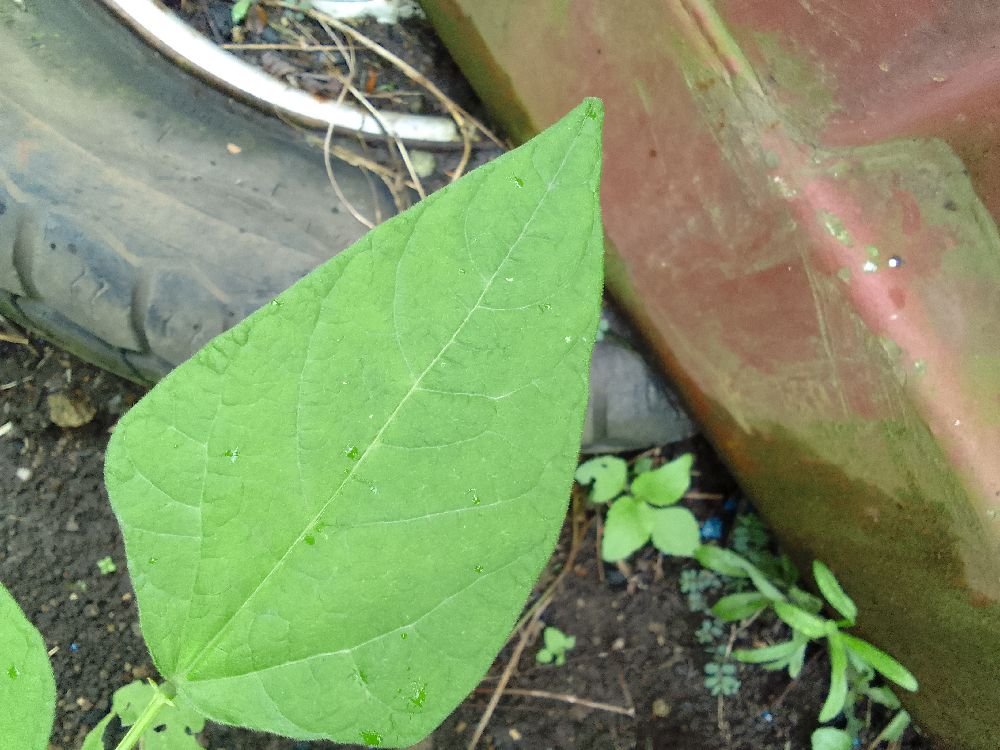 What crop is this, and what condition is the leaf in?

common bean, healthy
